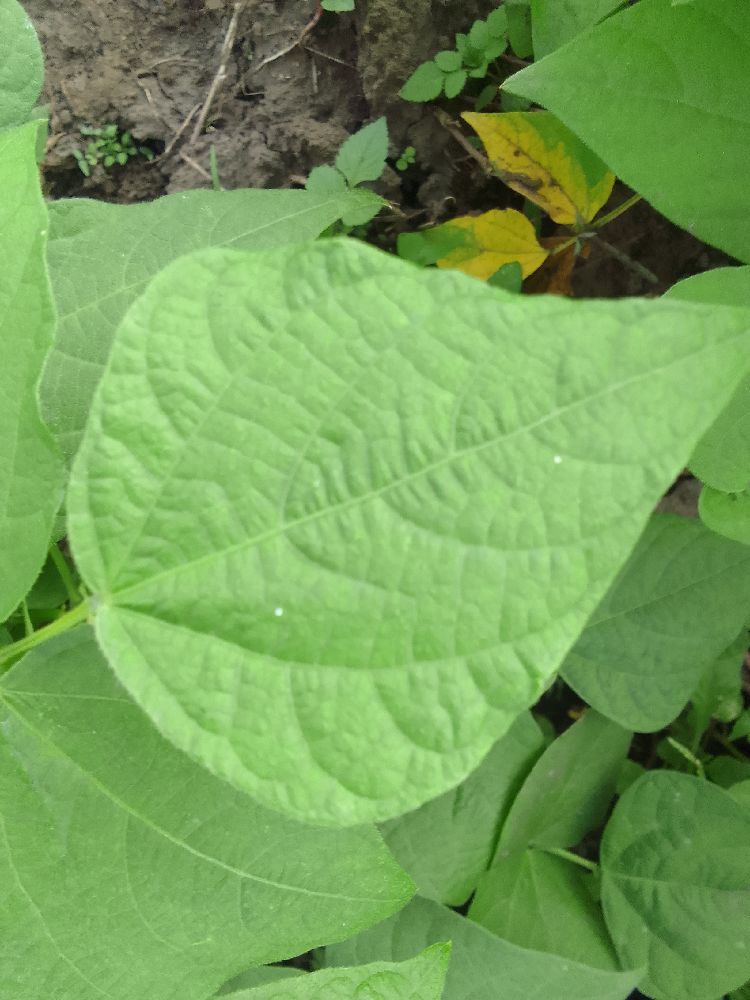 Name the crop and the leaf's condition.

common bean, healthy
